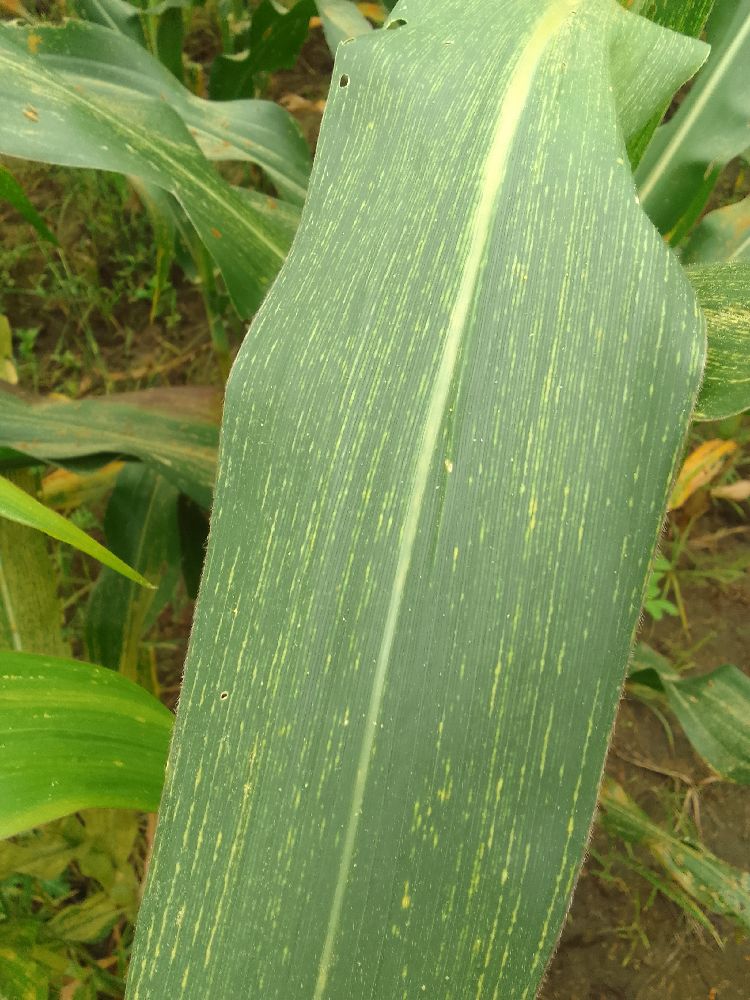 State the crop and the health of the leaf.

maize, maize streak virus
